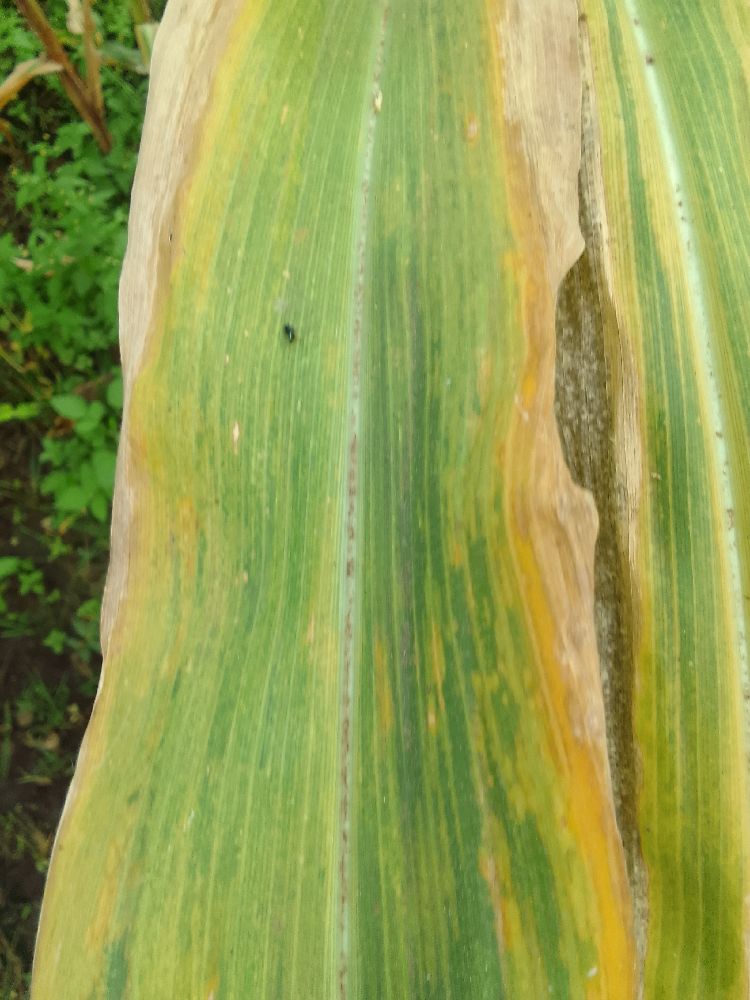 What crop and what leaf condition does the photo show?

maize, maize lethal necrosis
